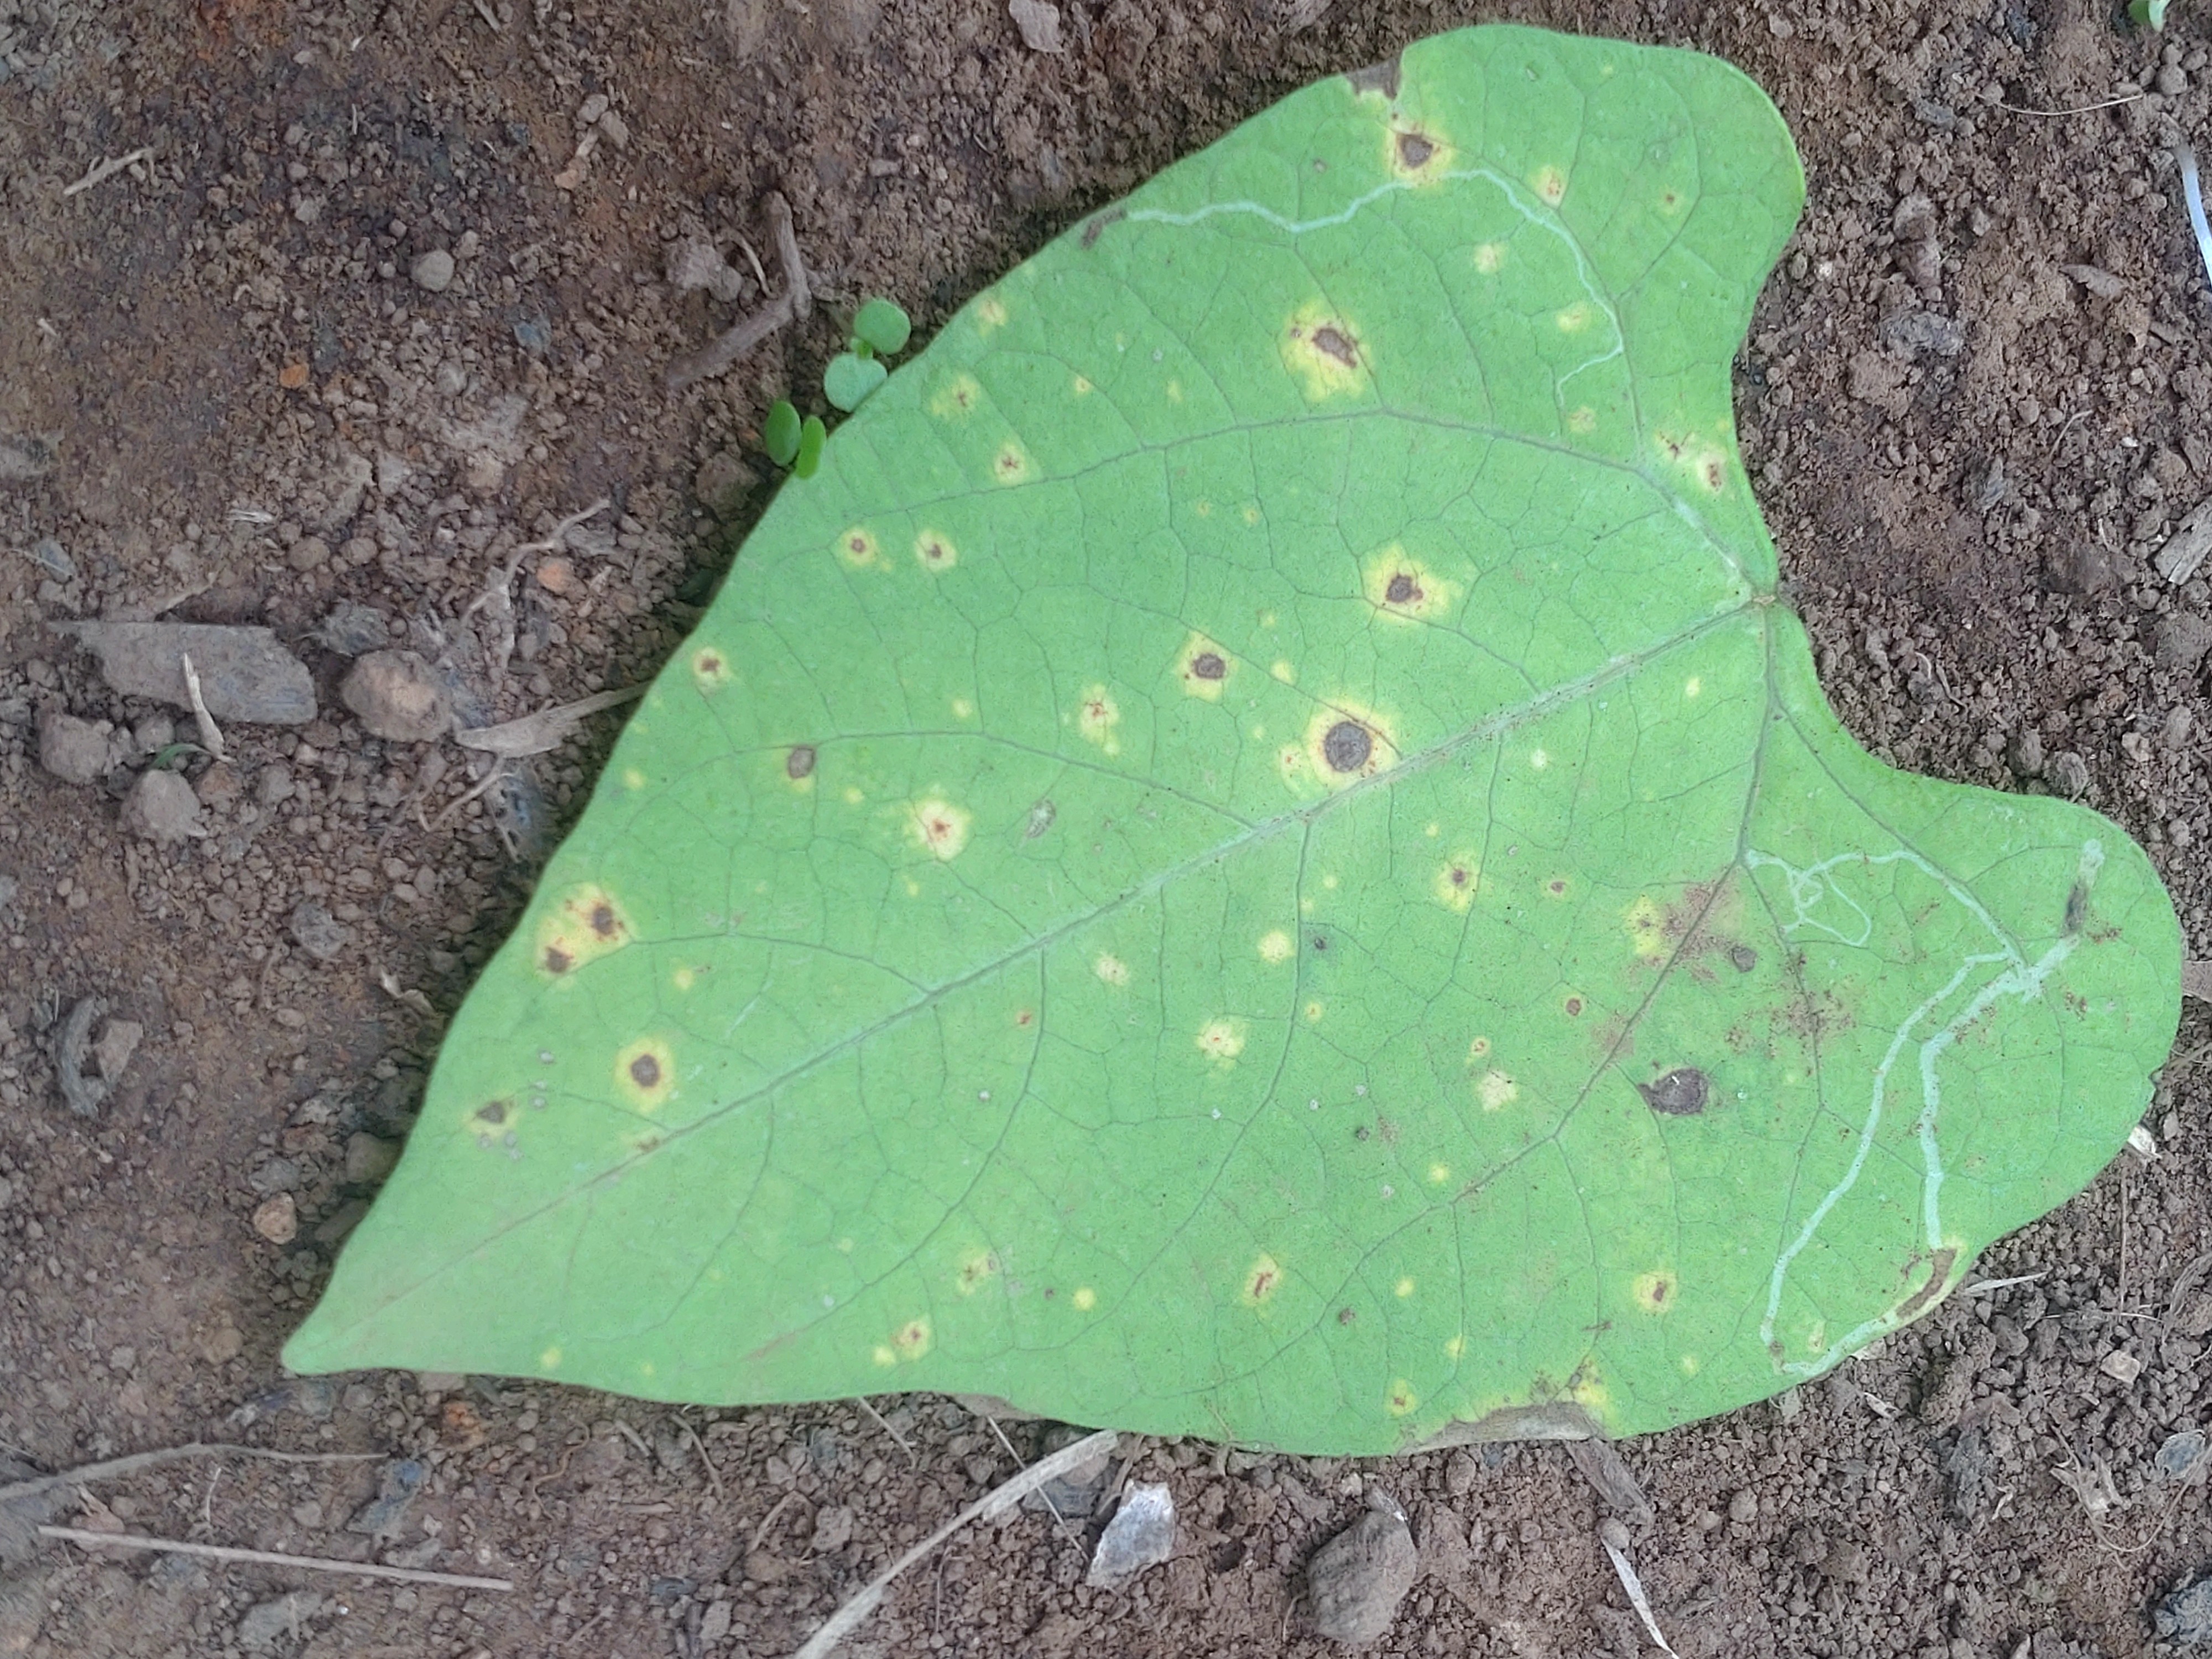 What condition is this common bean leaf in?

rust
